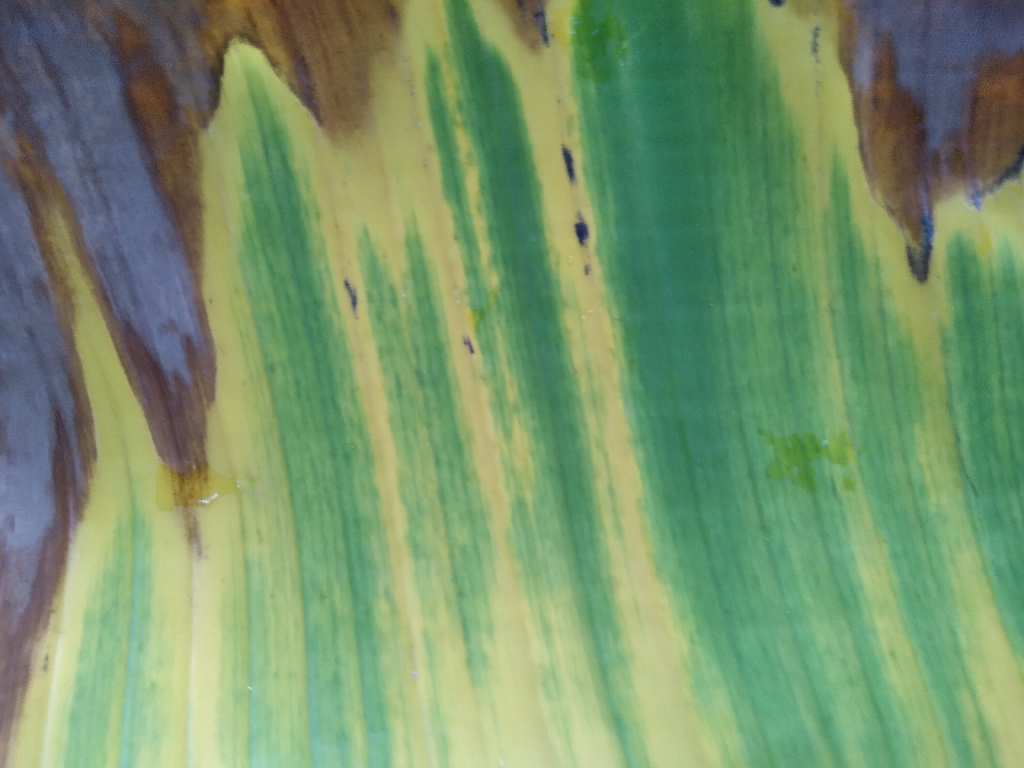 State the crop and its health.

banana, fusarium wilt race 1
